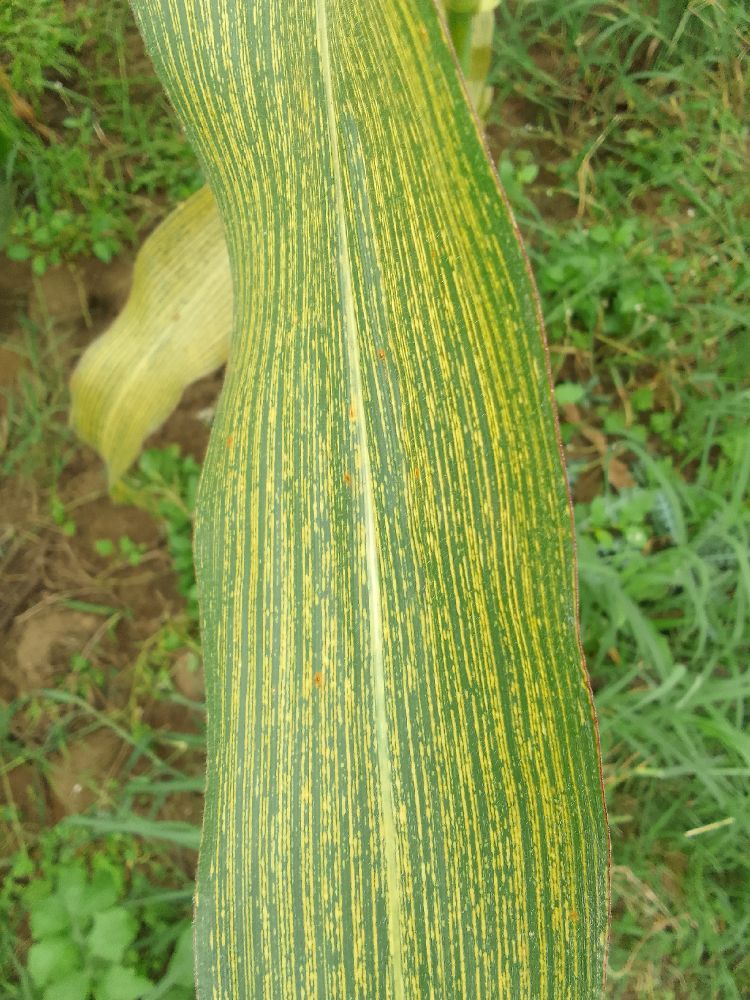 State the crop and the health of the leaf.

maize, maize streak virus
